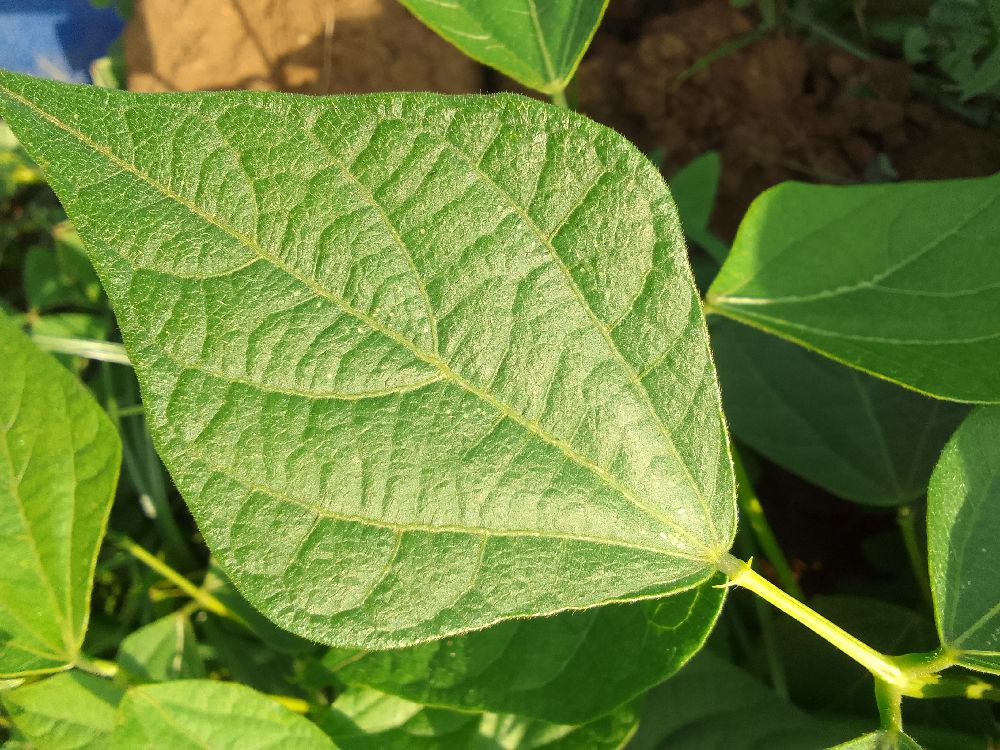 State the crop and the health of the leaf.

common bean, healthy
